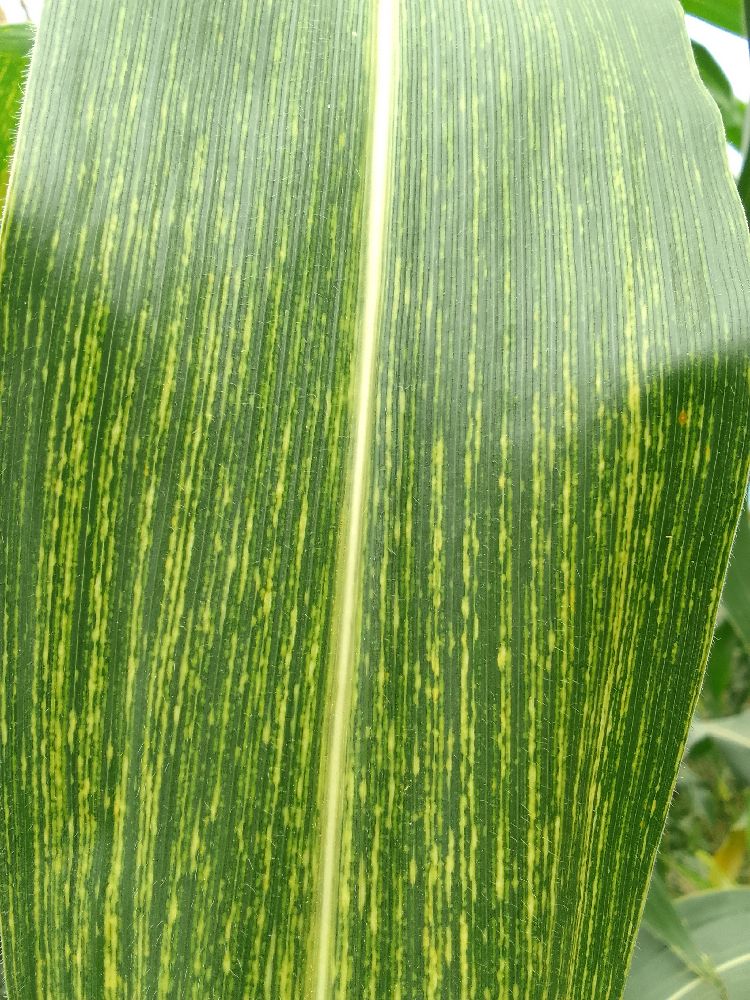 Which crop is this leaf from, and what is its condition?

maize, maize streak virus
